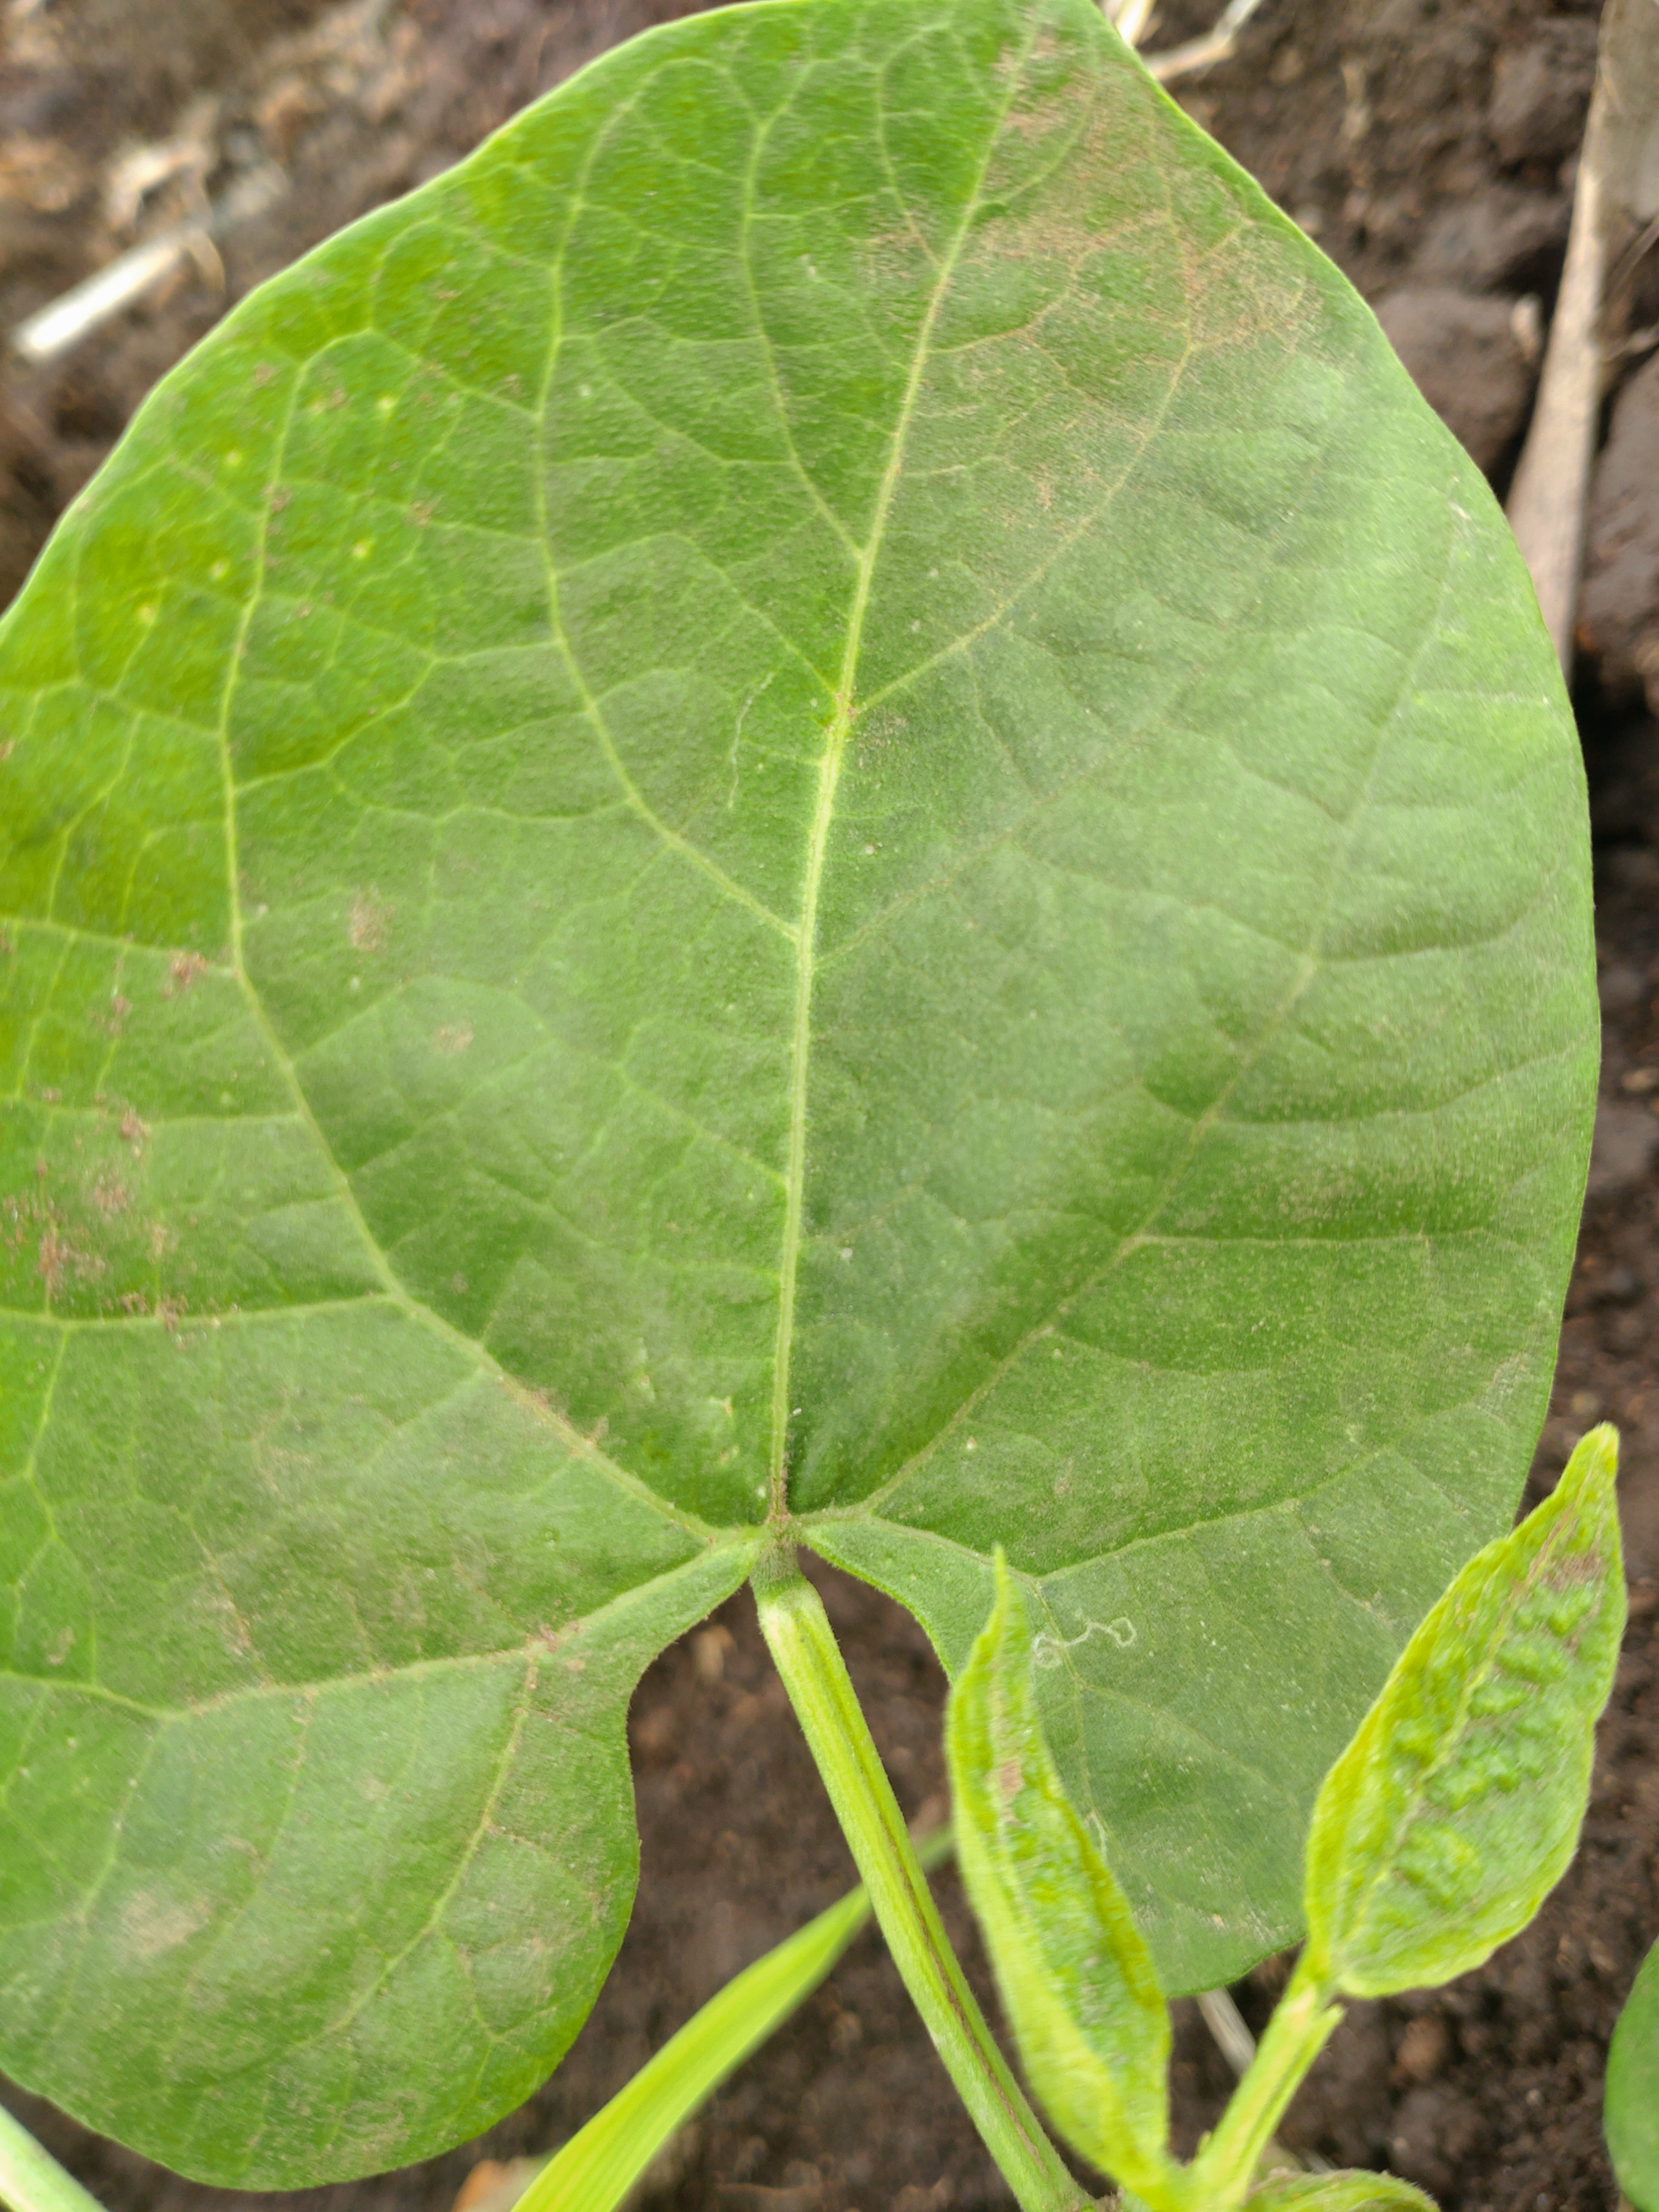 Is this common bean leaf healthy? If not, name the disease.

healthy
